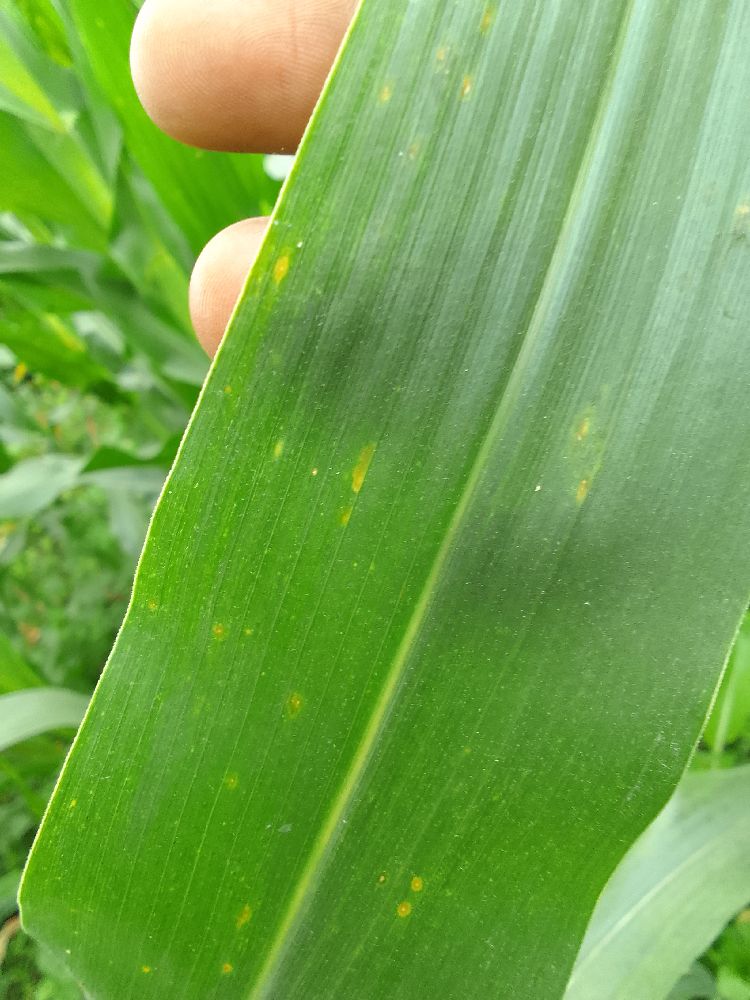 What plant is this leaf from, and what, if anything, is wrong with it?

maize, healthy
